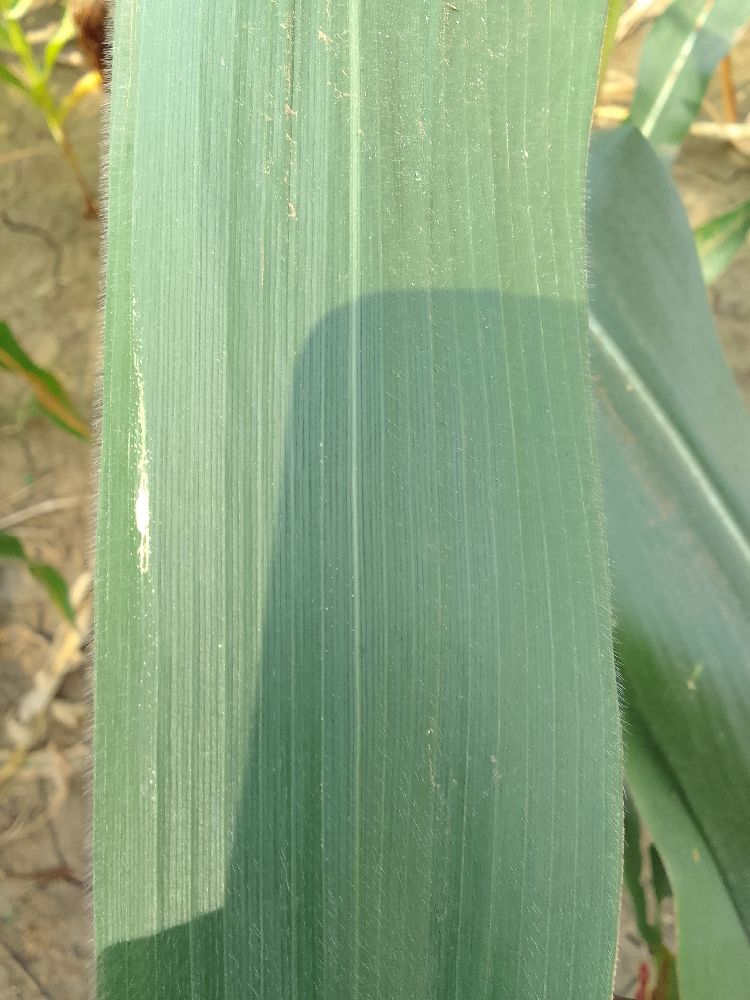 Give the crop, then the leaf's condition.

maize, healthy
